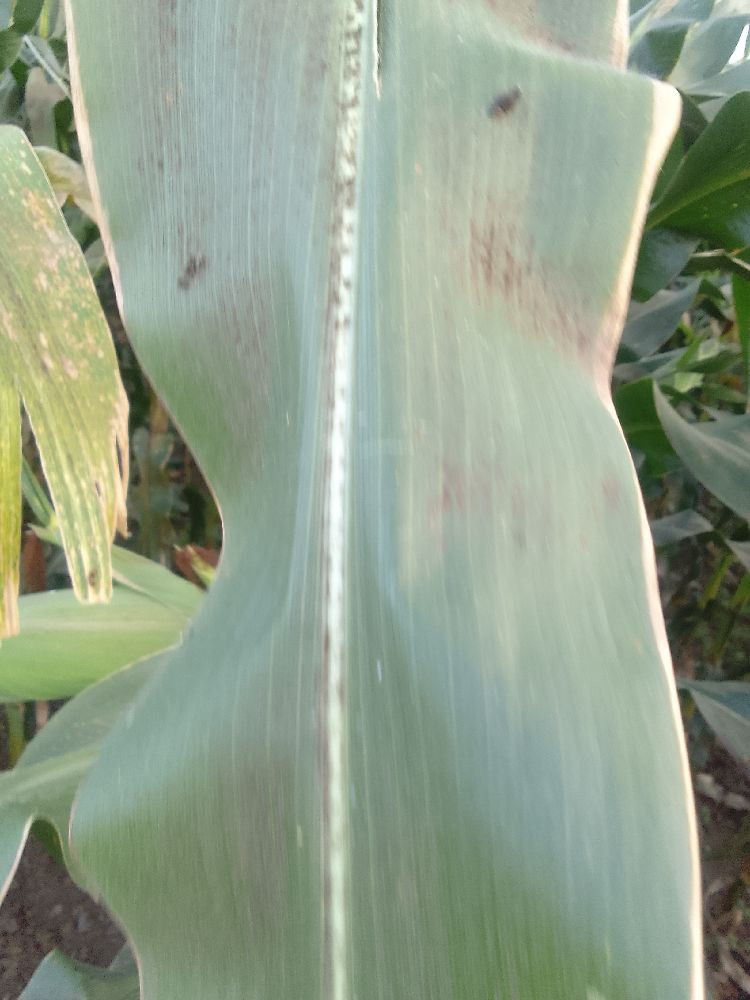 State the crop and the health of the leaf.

maize, healthy
